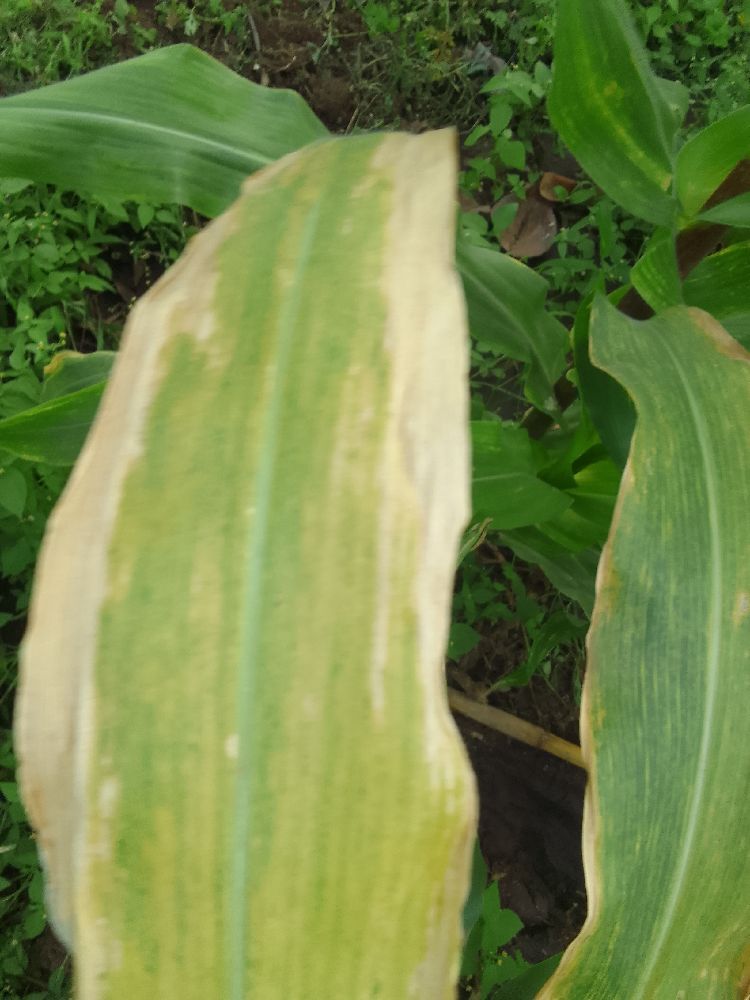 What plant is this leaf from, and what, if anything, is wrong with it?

maize, maize lethal necrosis
